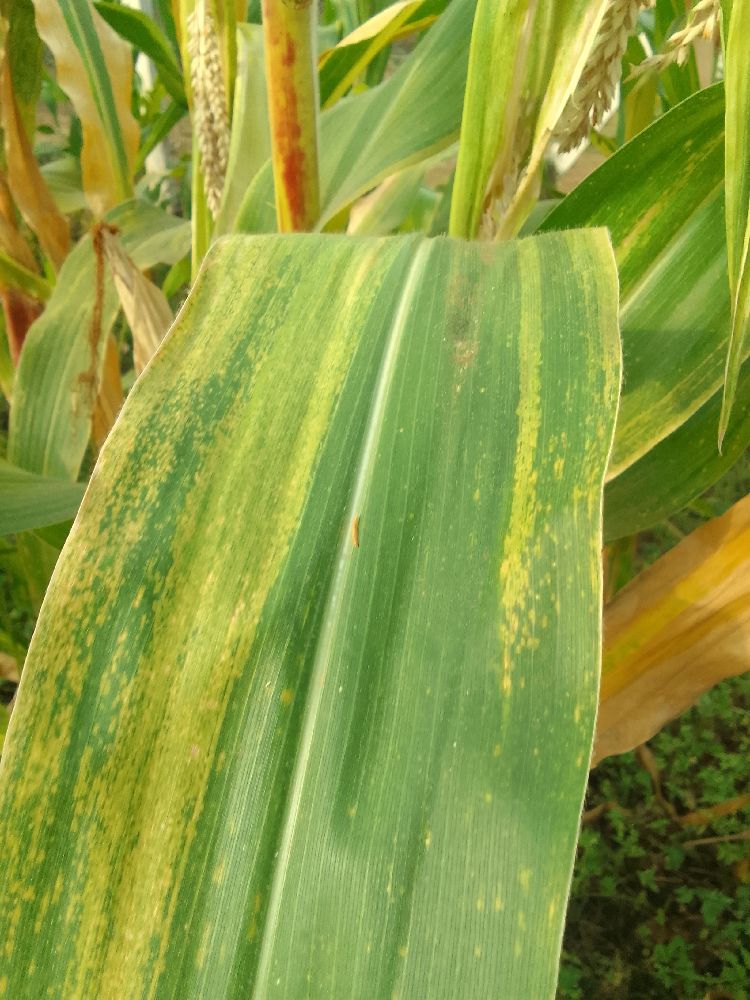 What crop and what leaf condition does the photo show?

maize, maize lethal necrosis
